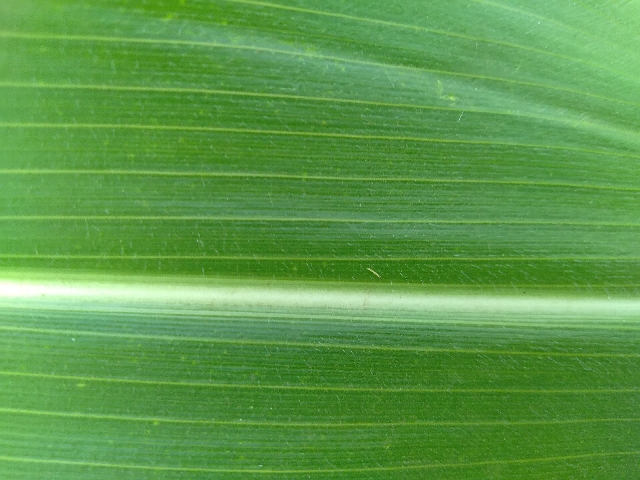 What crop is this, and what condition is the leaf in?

maize, healthy
